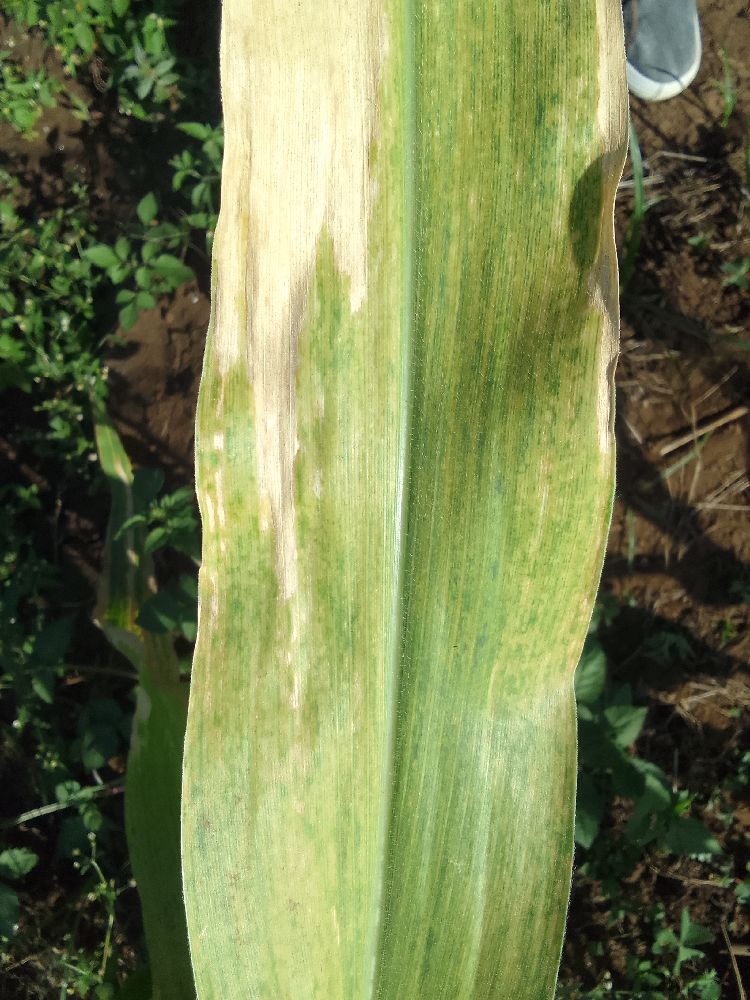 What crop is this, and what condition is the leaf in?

maize, maize lethal necrosis
